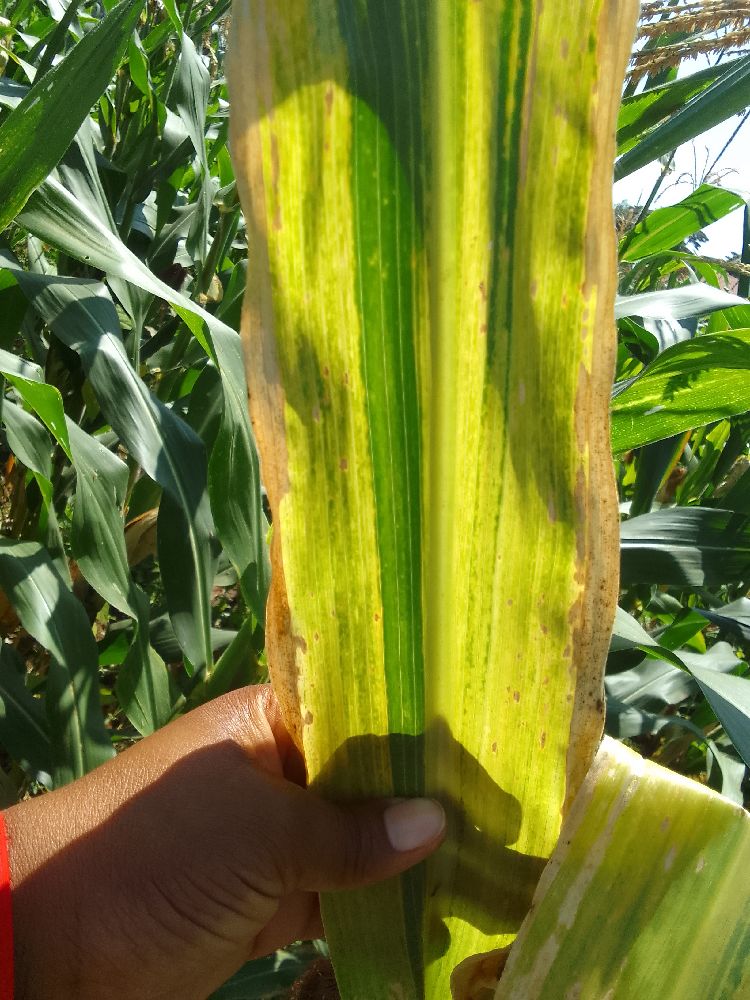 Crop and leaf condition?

maize, maize lethal necrosis
